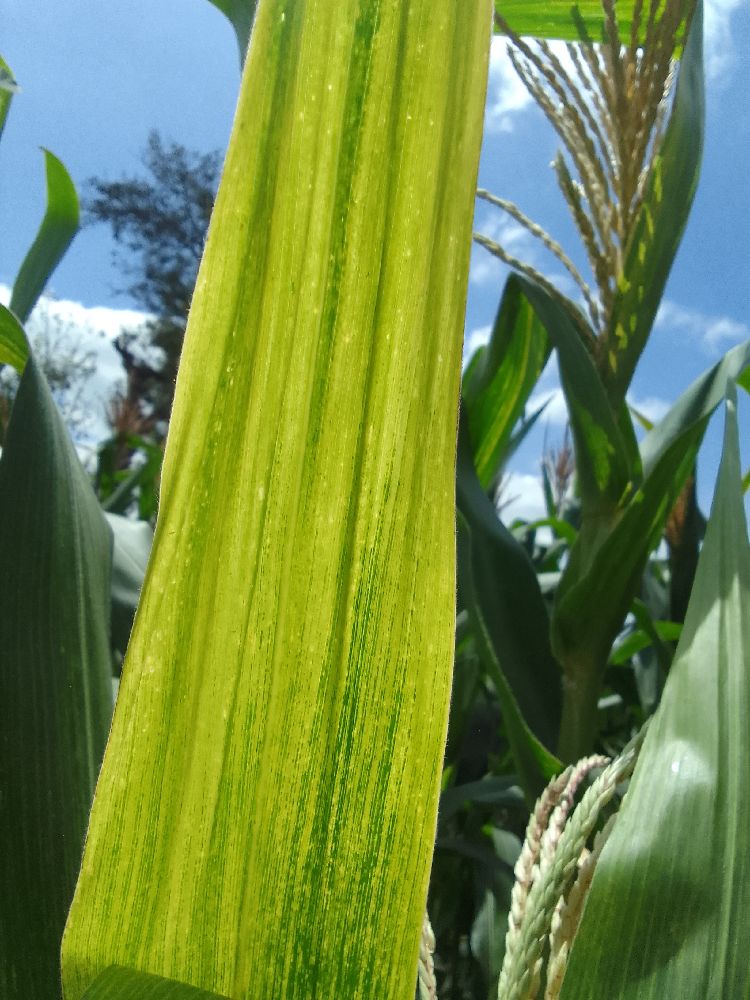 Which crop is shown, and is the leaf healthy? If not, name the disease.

maize, maize lethal necrosis
